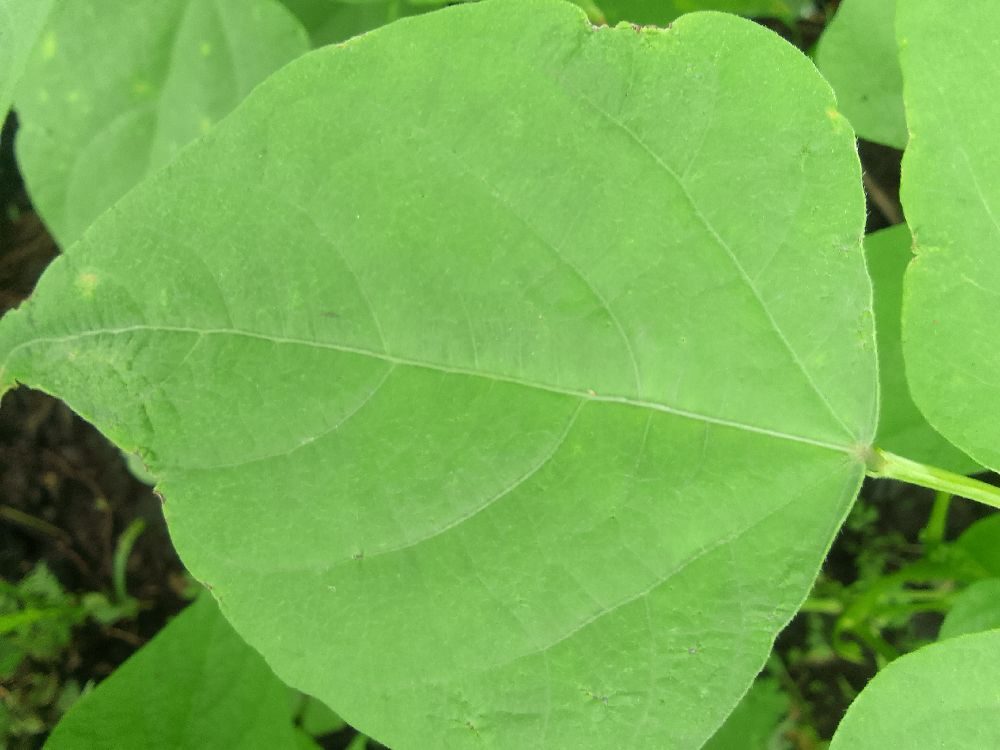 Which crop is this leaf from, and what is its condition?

common bean, healthy
